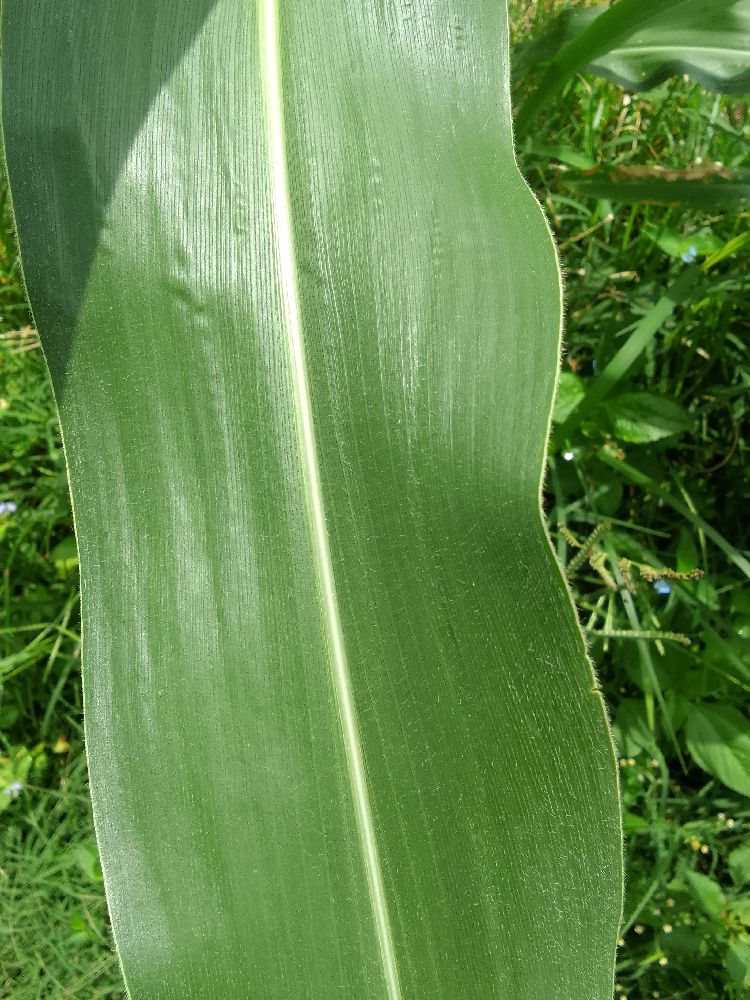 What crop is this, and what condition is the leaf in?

maize, healthy
